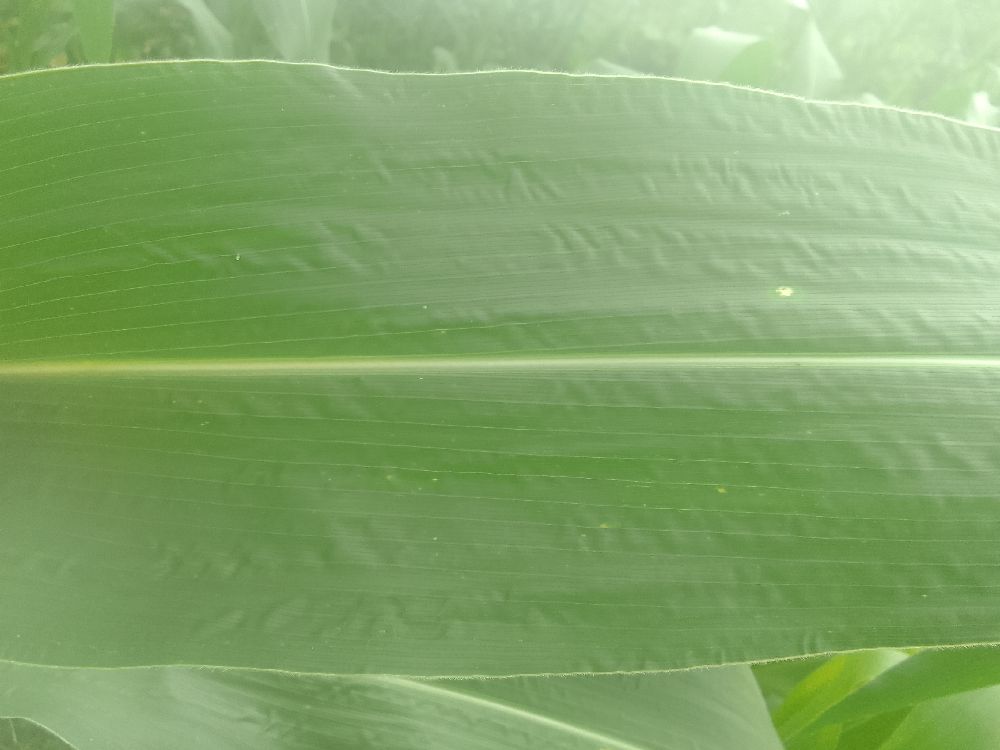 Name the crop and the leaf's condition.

maize, healthy
